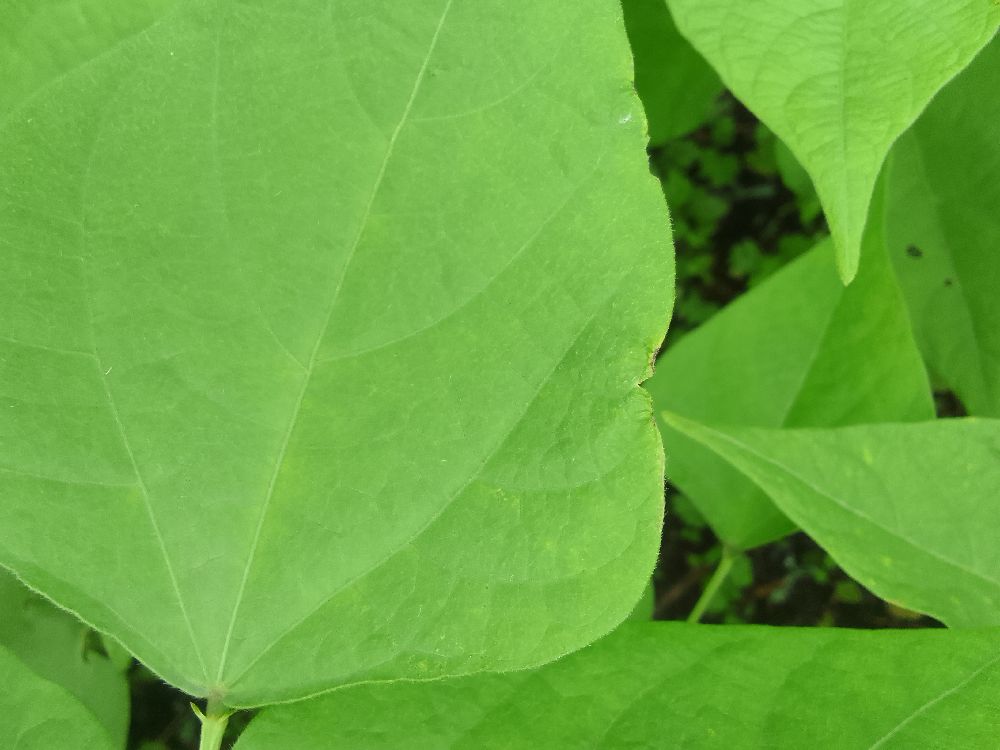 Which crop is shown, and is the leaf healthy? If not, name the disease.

common bean, healthy
